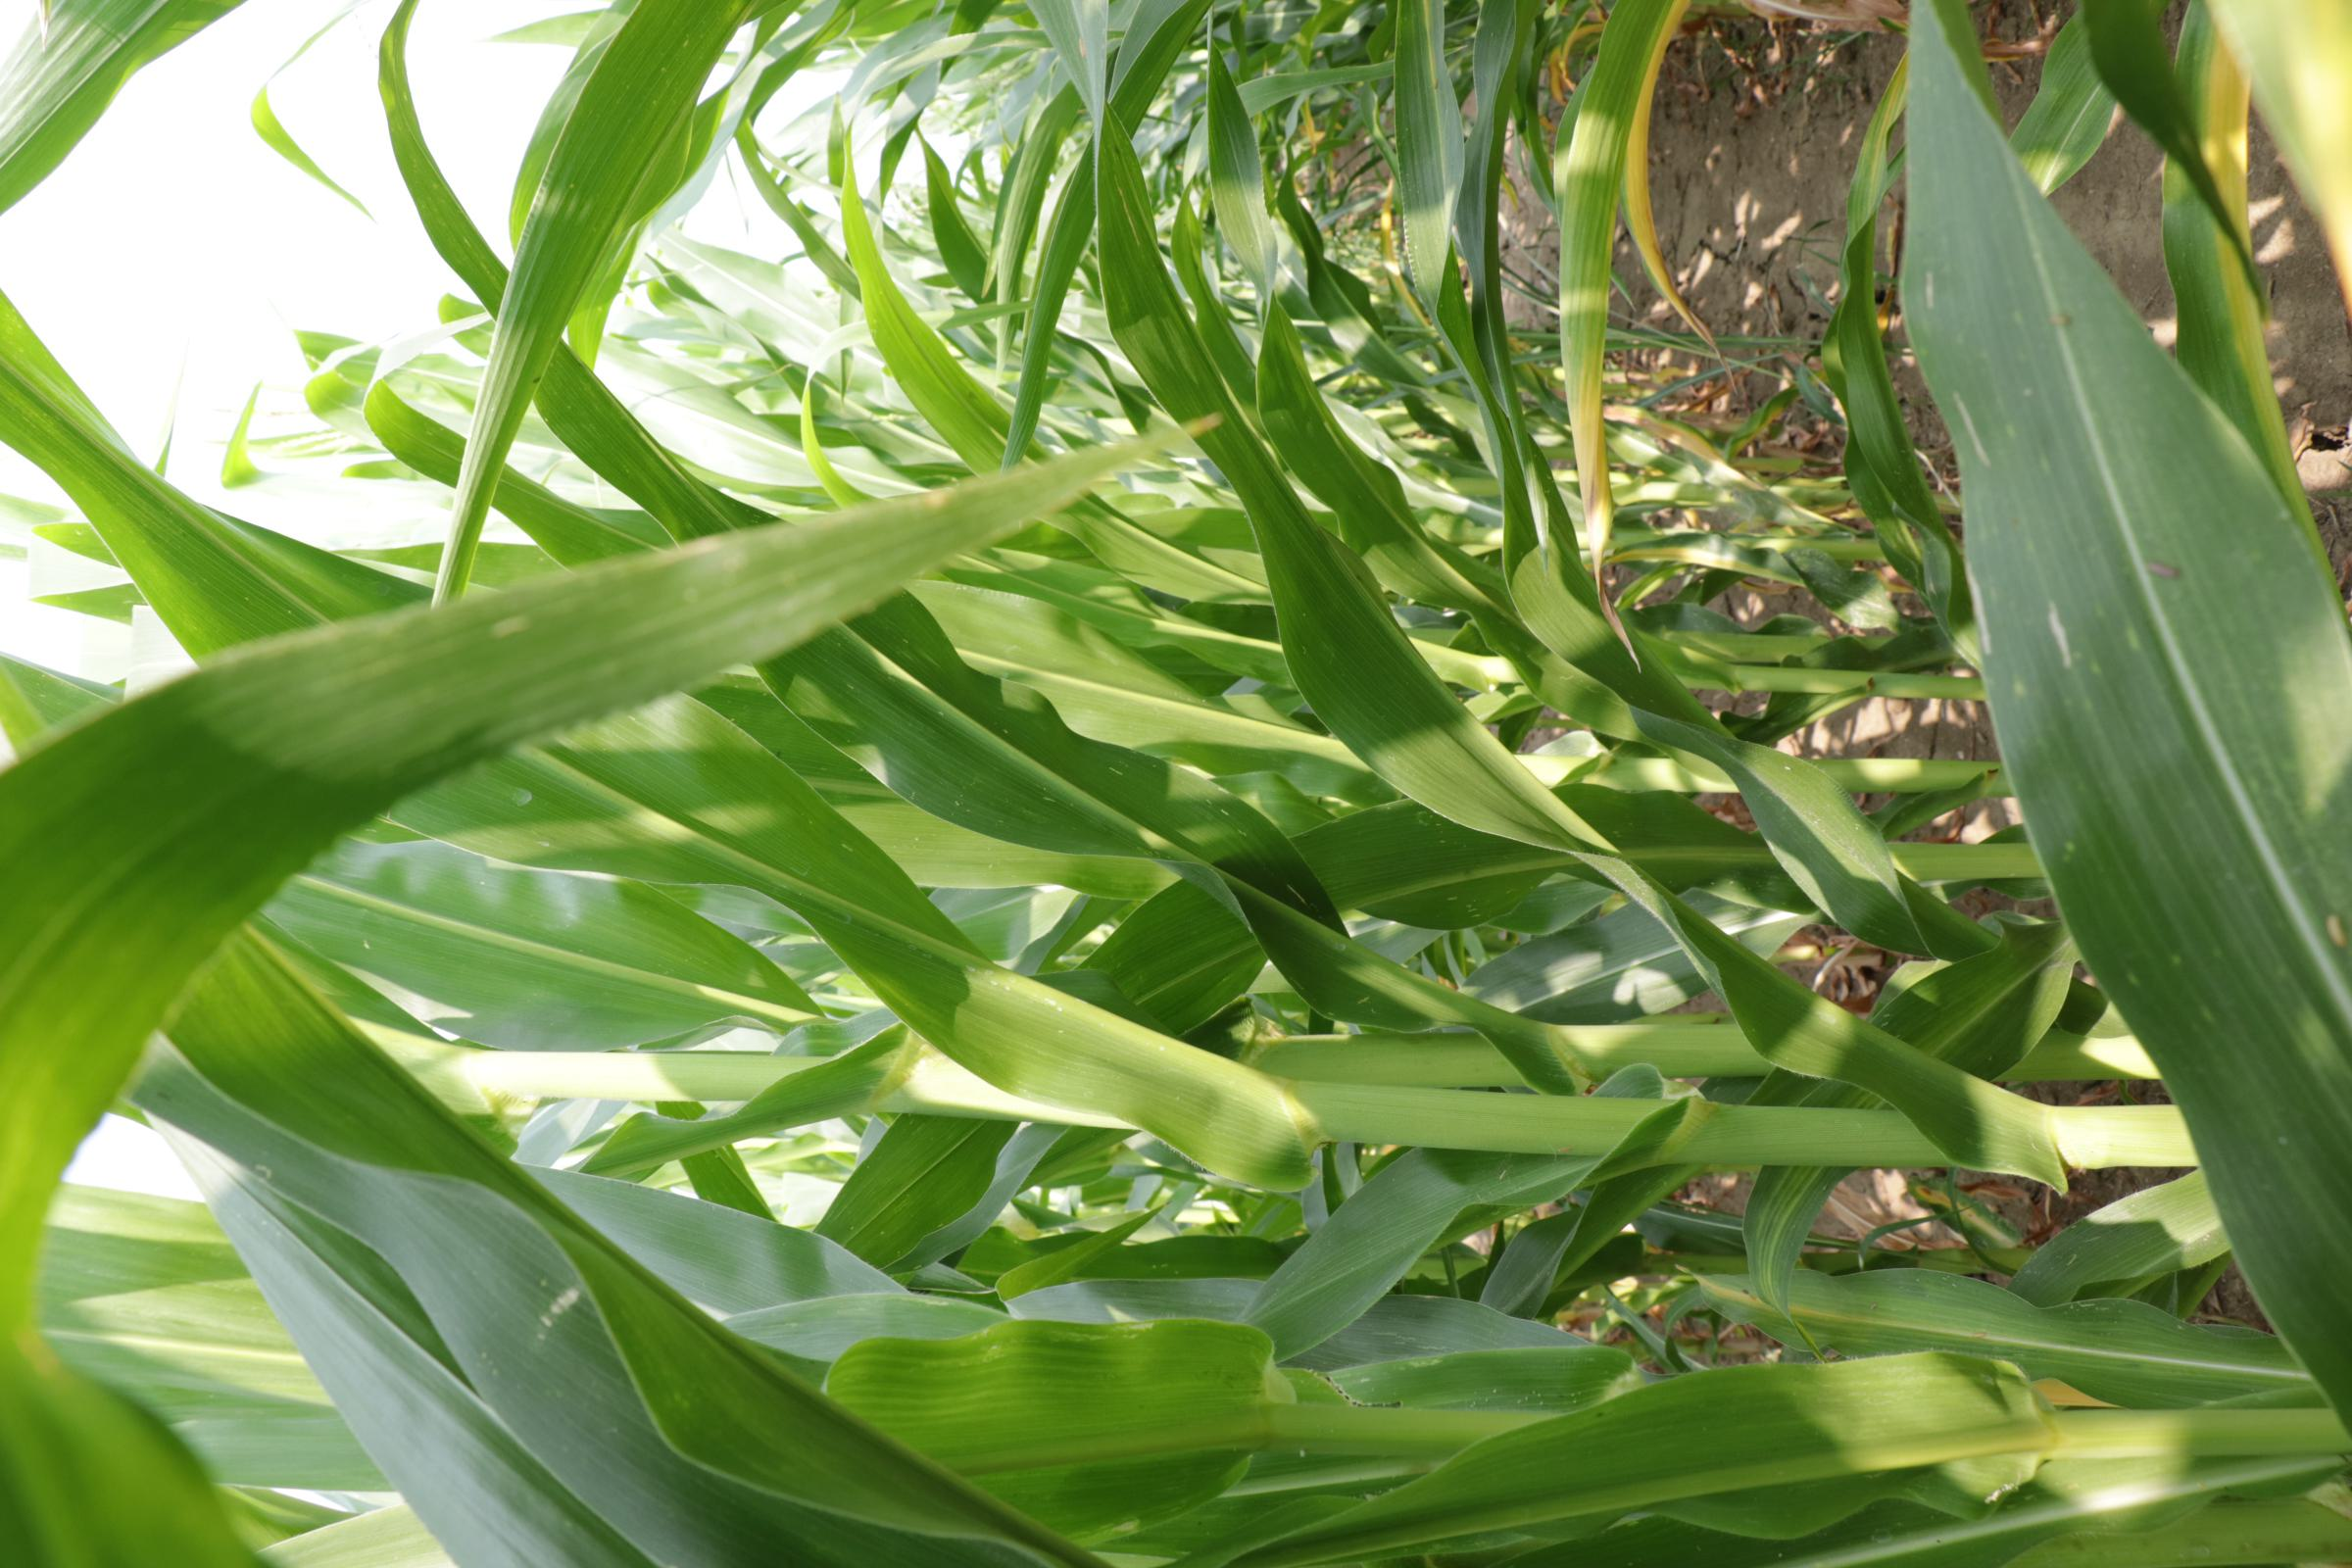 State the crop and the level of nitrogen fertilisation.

maize, full nitrogen fertilisation
